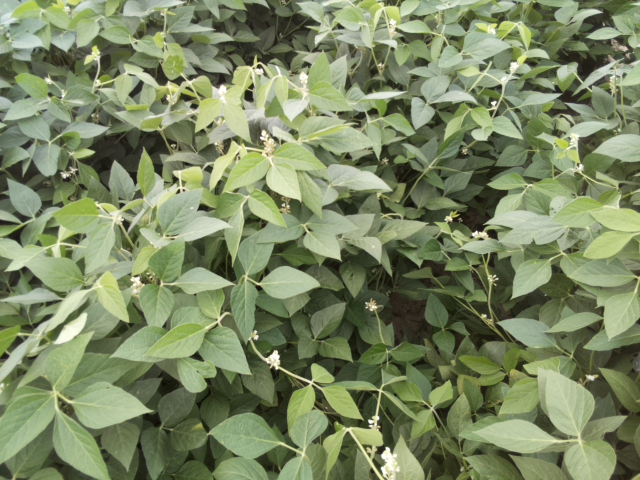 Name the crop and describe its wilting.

soybean, leaves with no wilting
